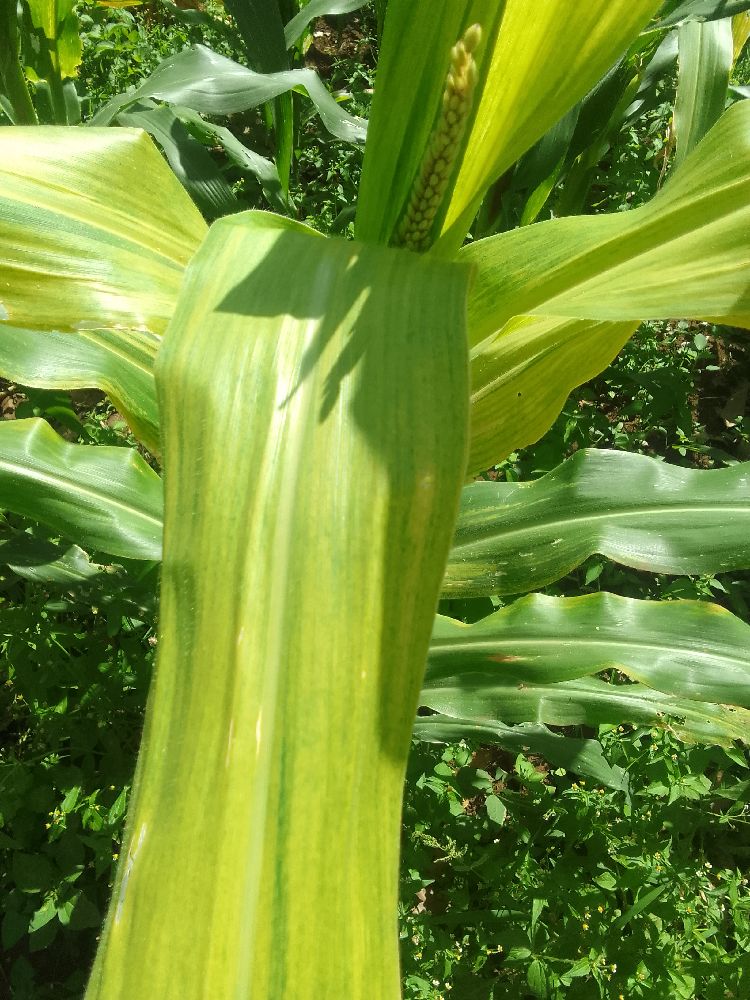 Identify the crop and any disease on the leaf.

maize, maize lethal necrosis
